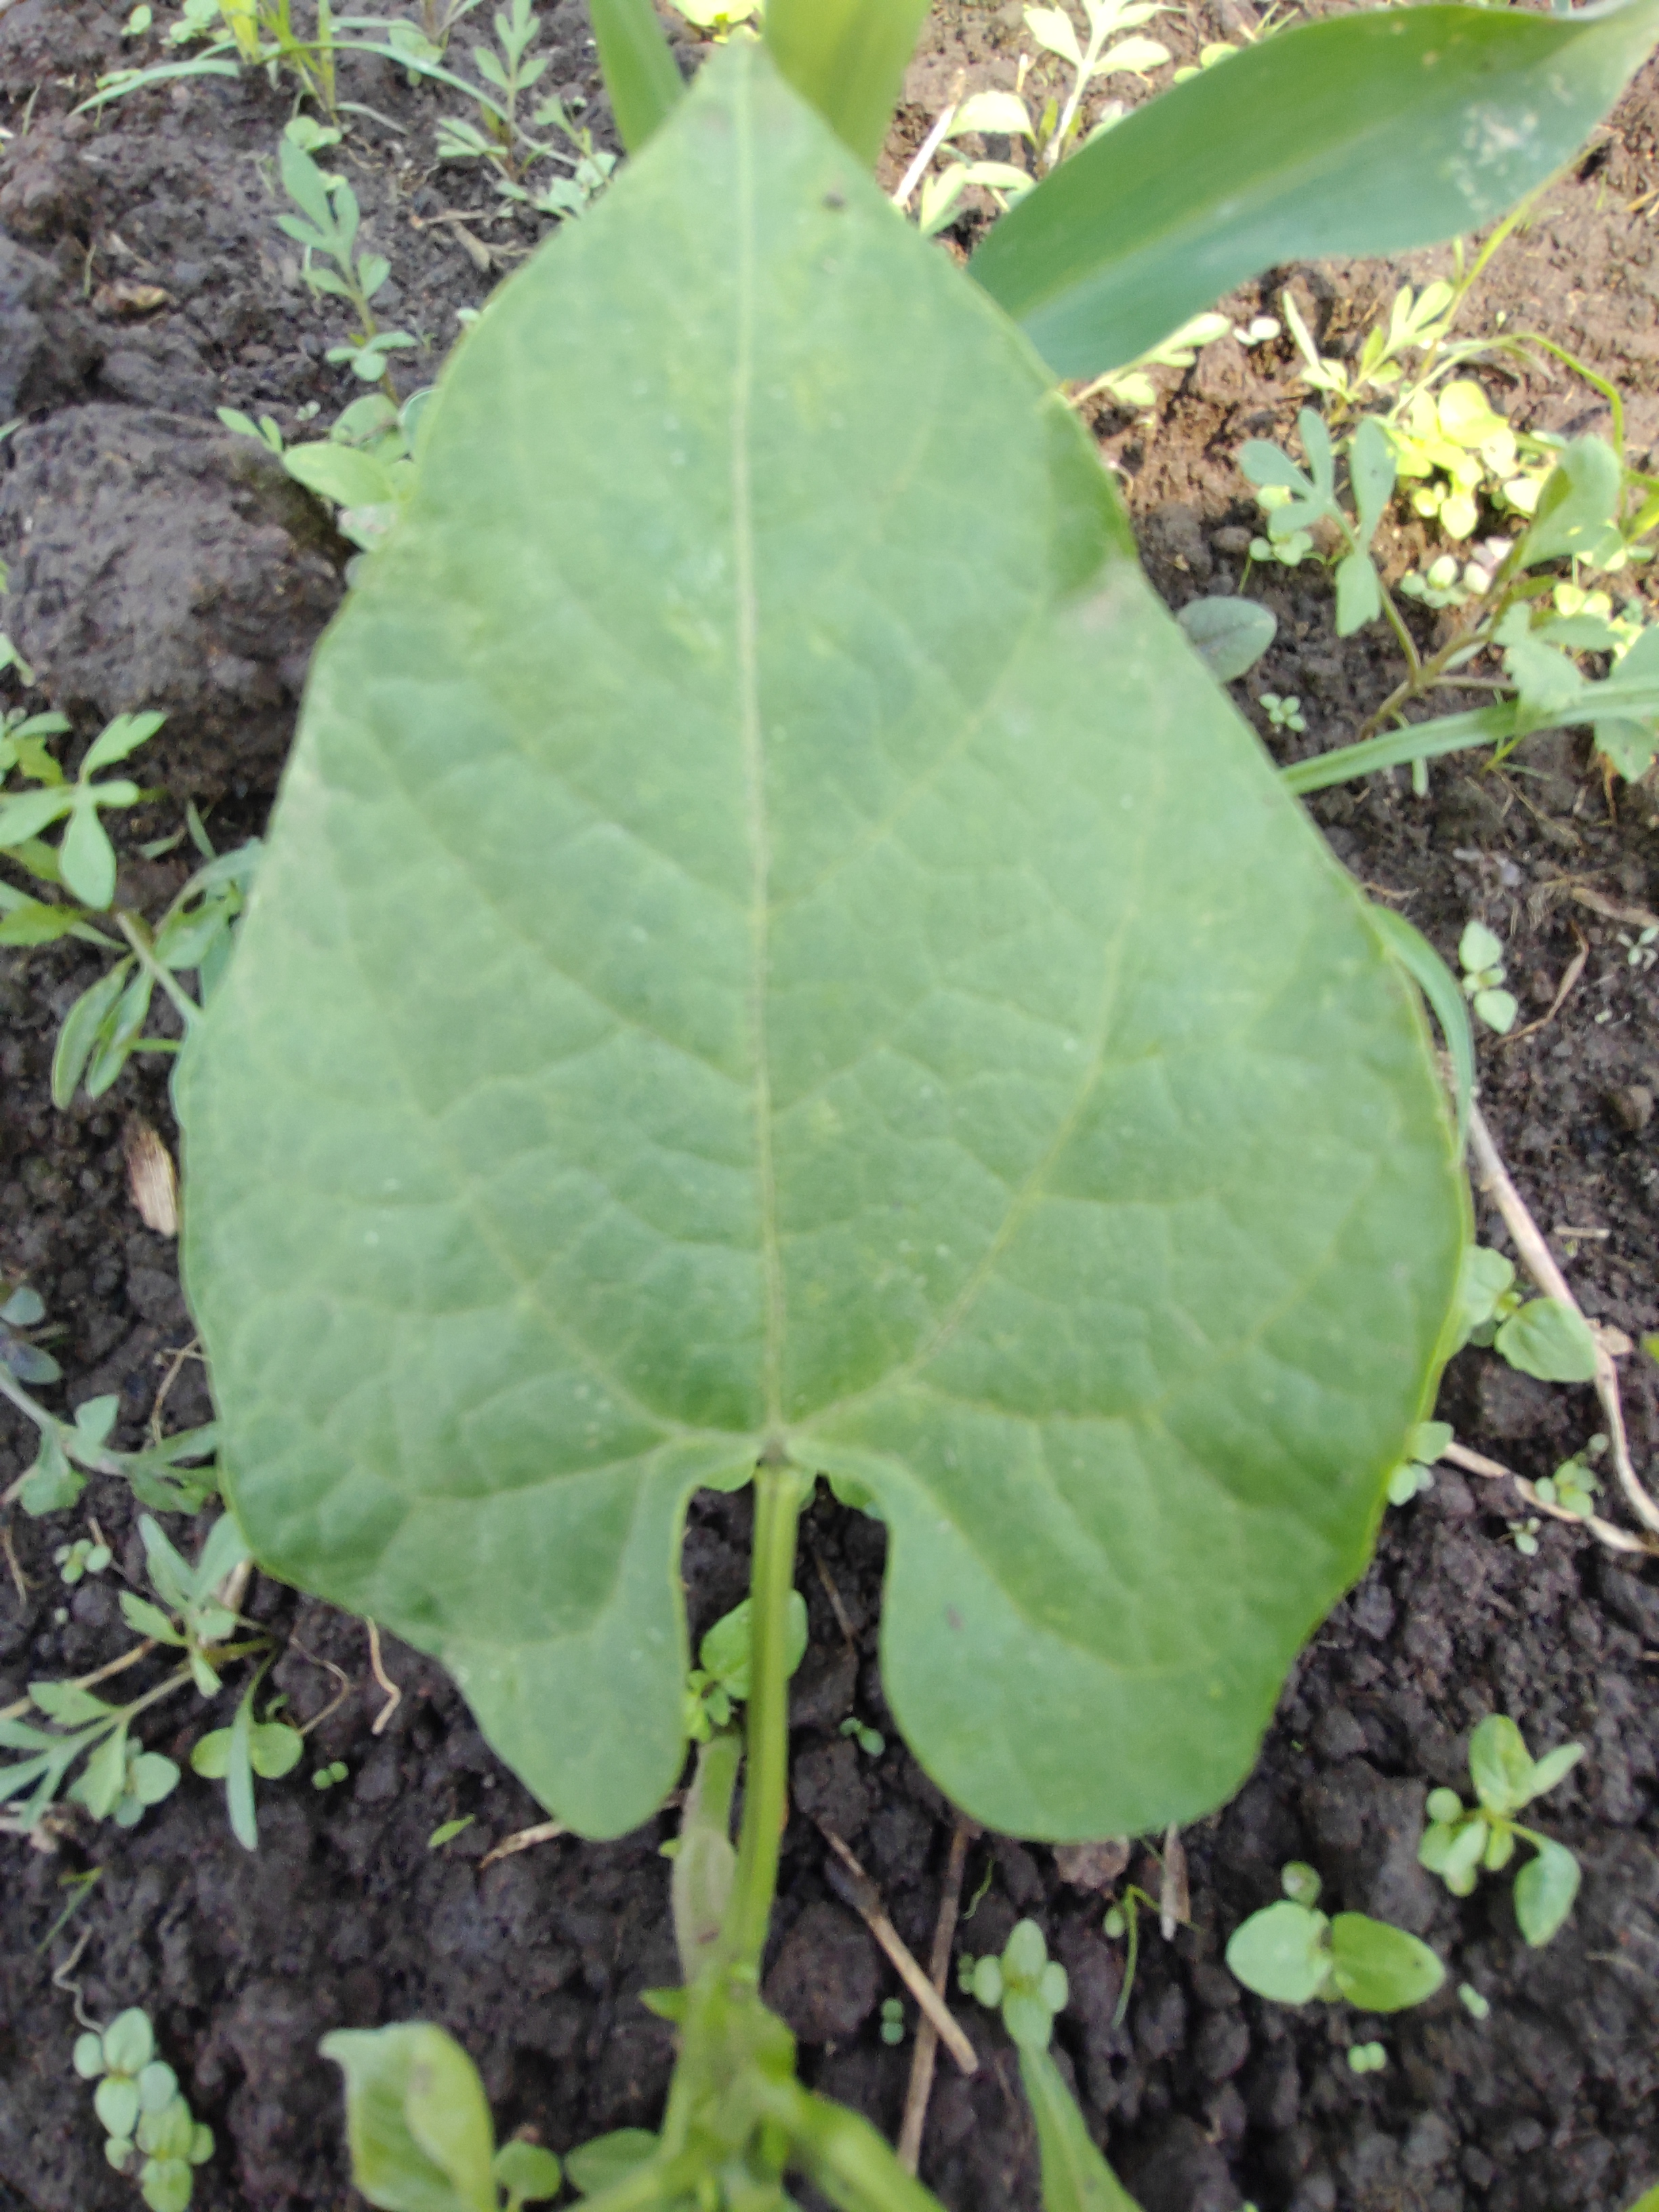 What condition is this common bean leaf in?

healthy
